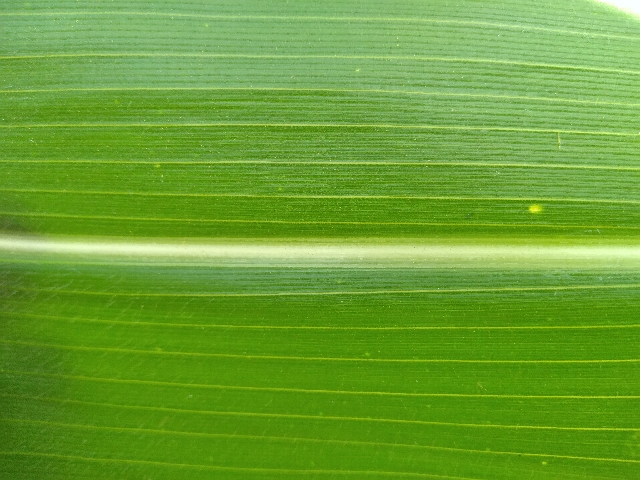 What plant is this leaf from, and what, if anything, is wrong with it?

maize, healthy
